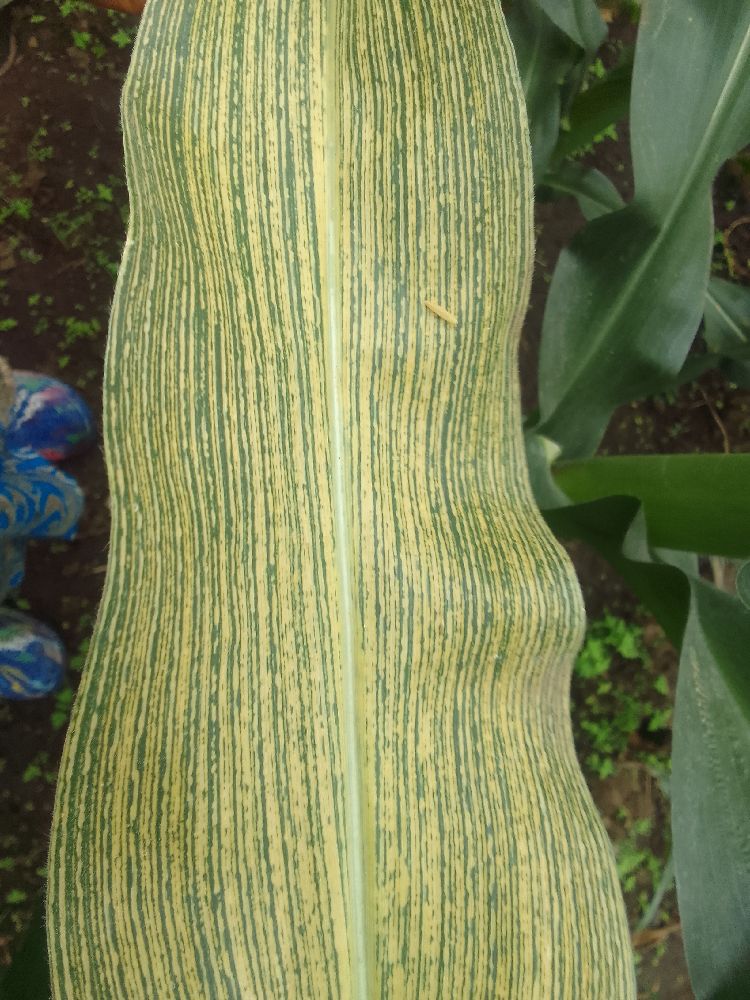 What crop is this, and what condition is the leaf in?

maize, maize streak virus
